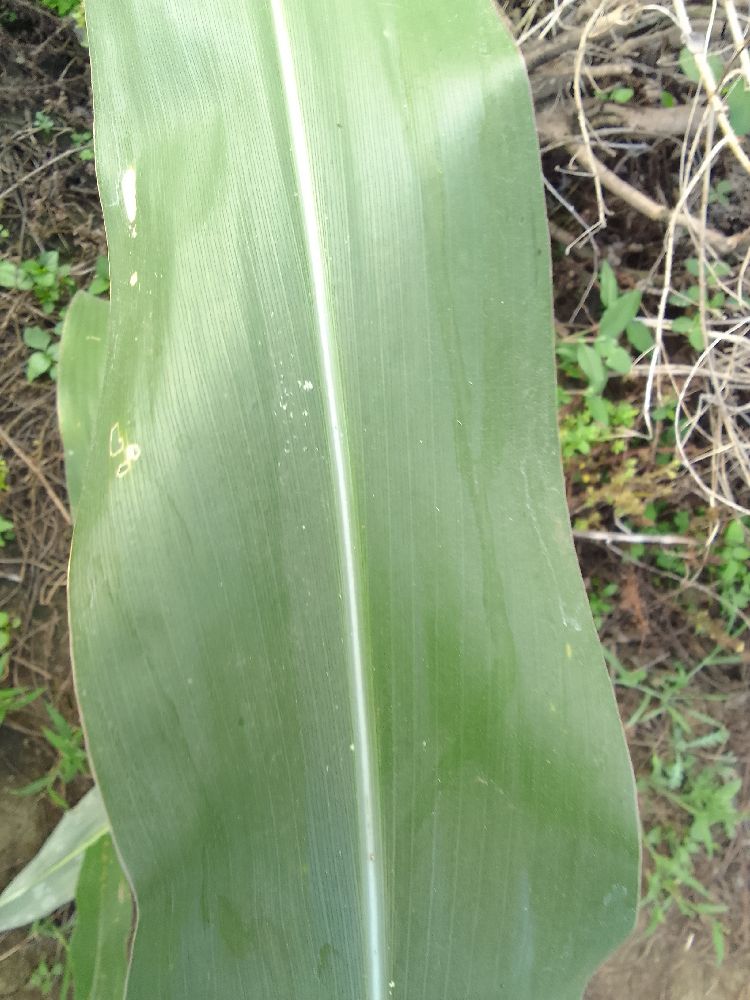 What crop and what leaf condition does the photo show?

maize, healthy
